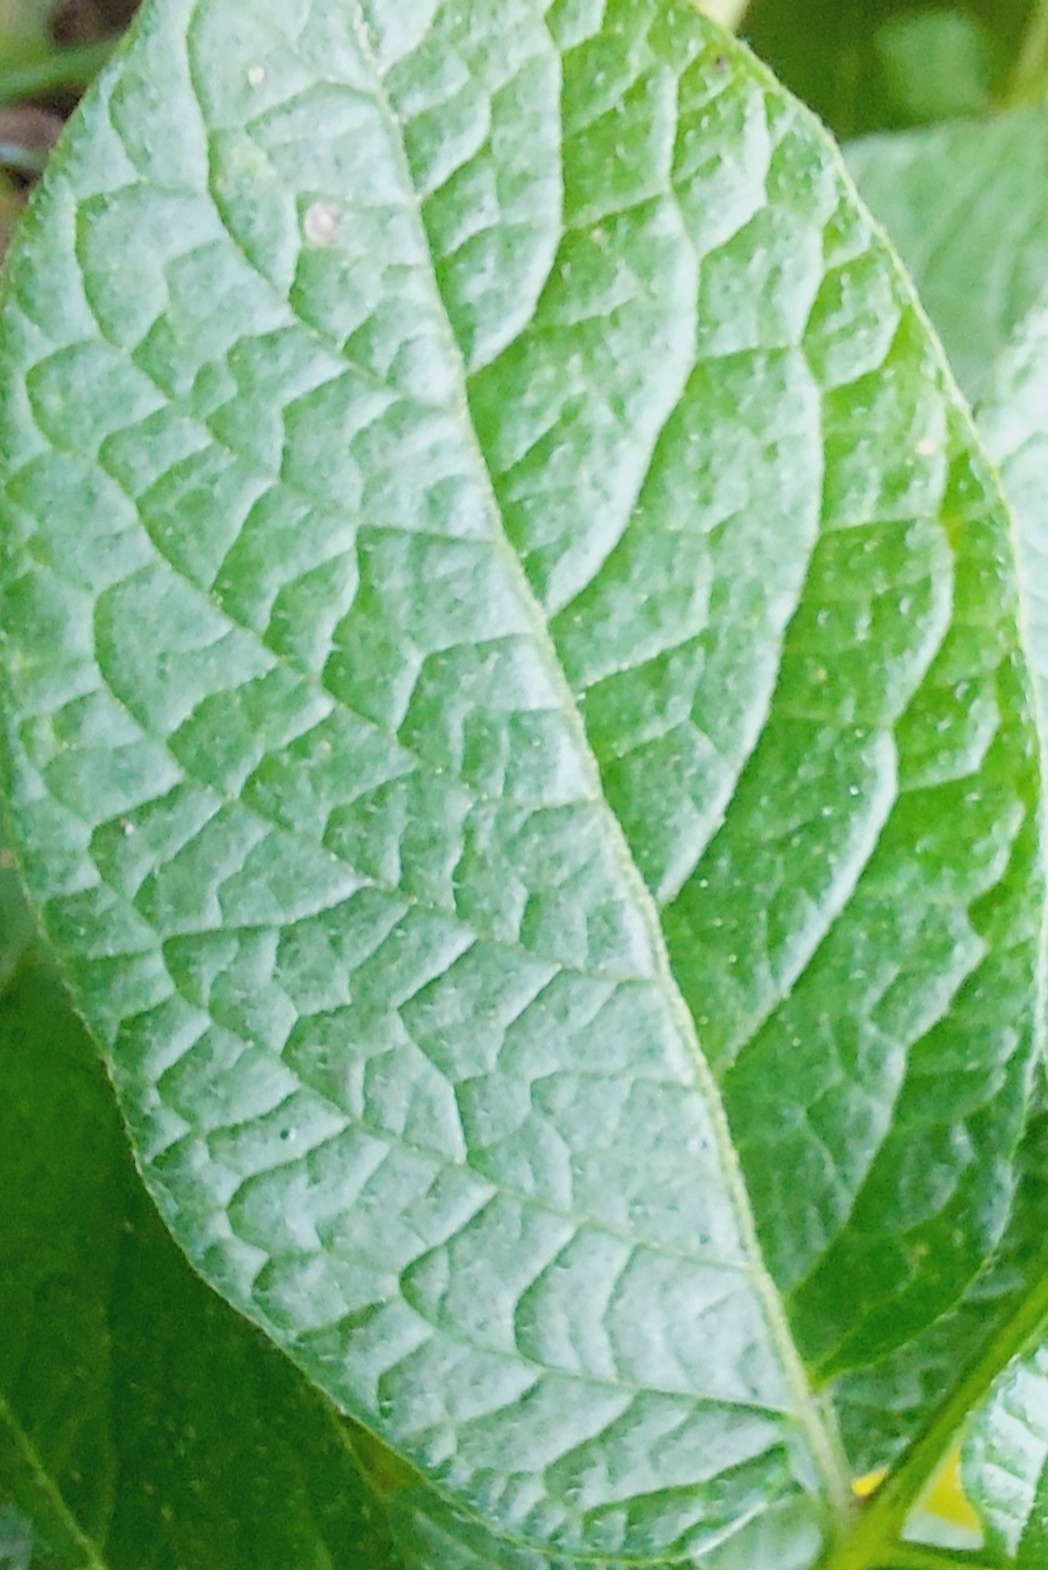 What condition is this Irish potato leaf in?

healthy
